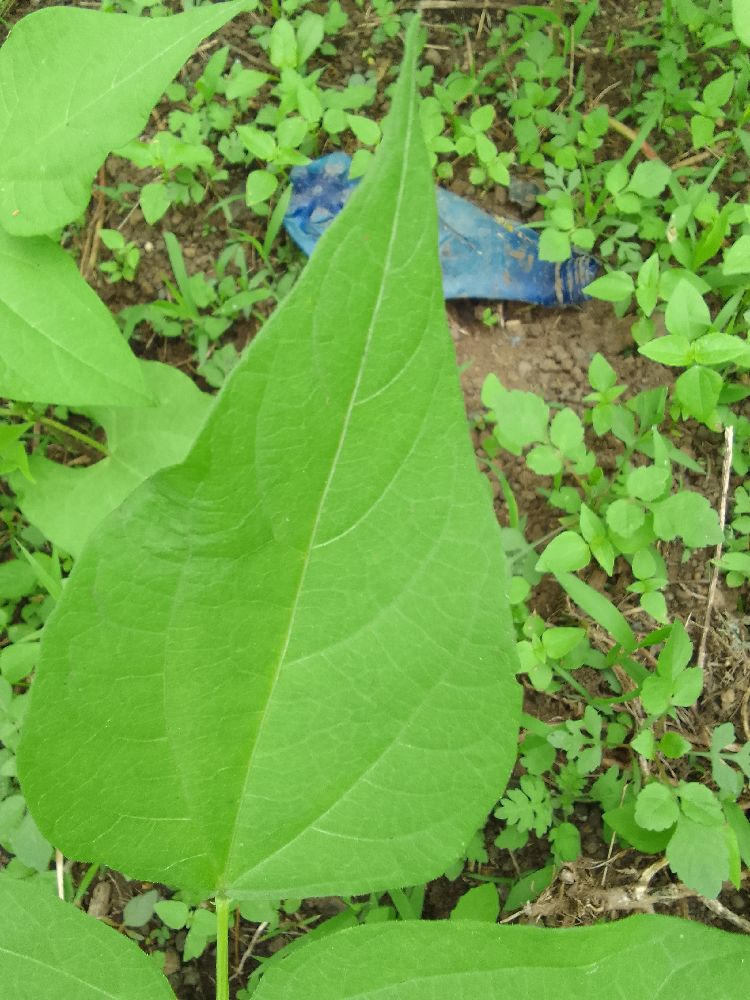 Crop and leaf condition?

common bean, healthy
